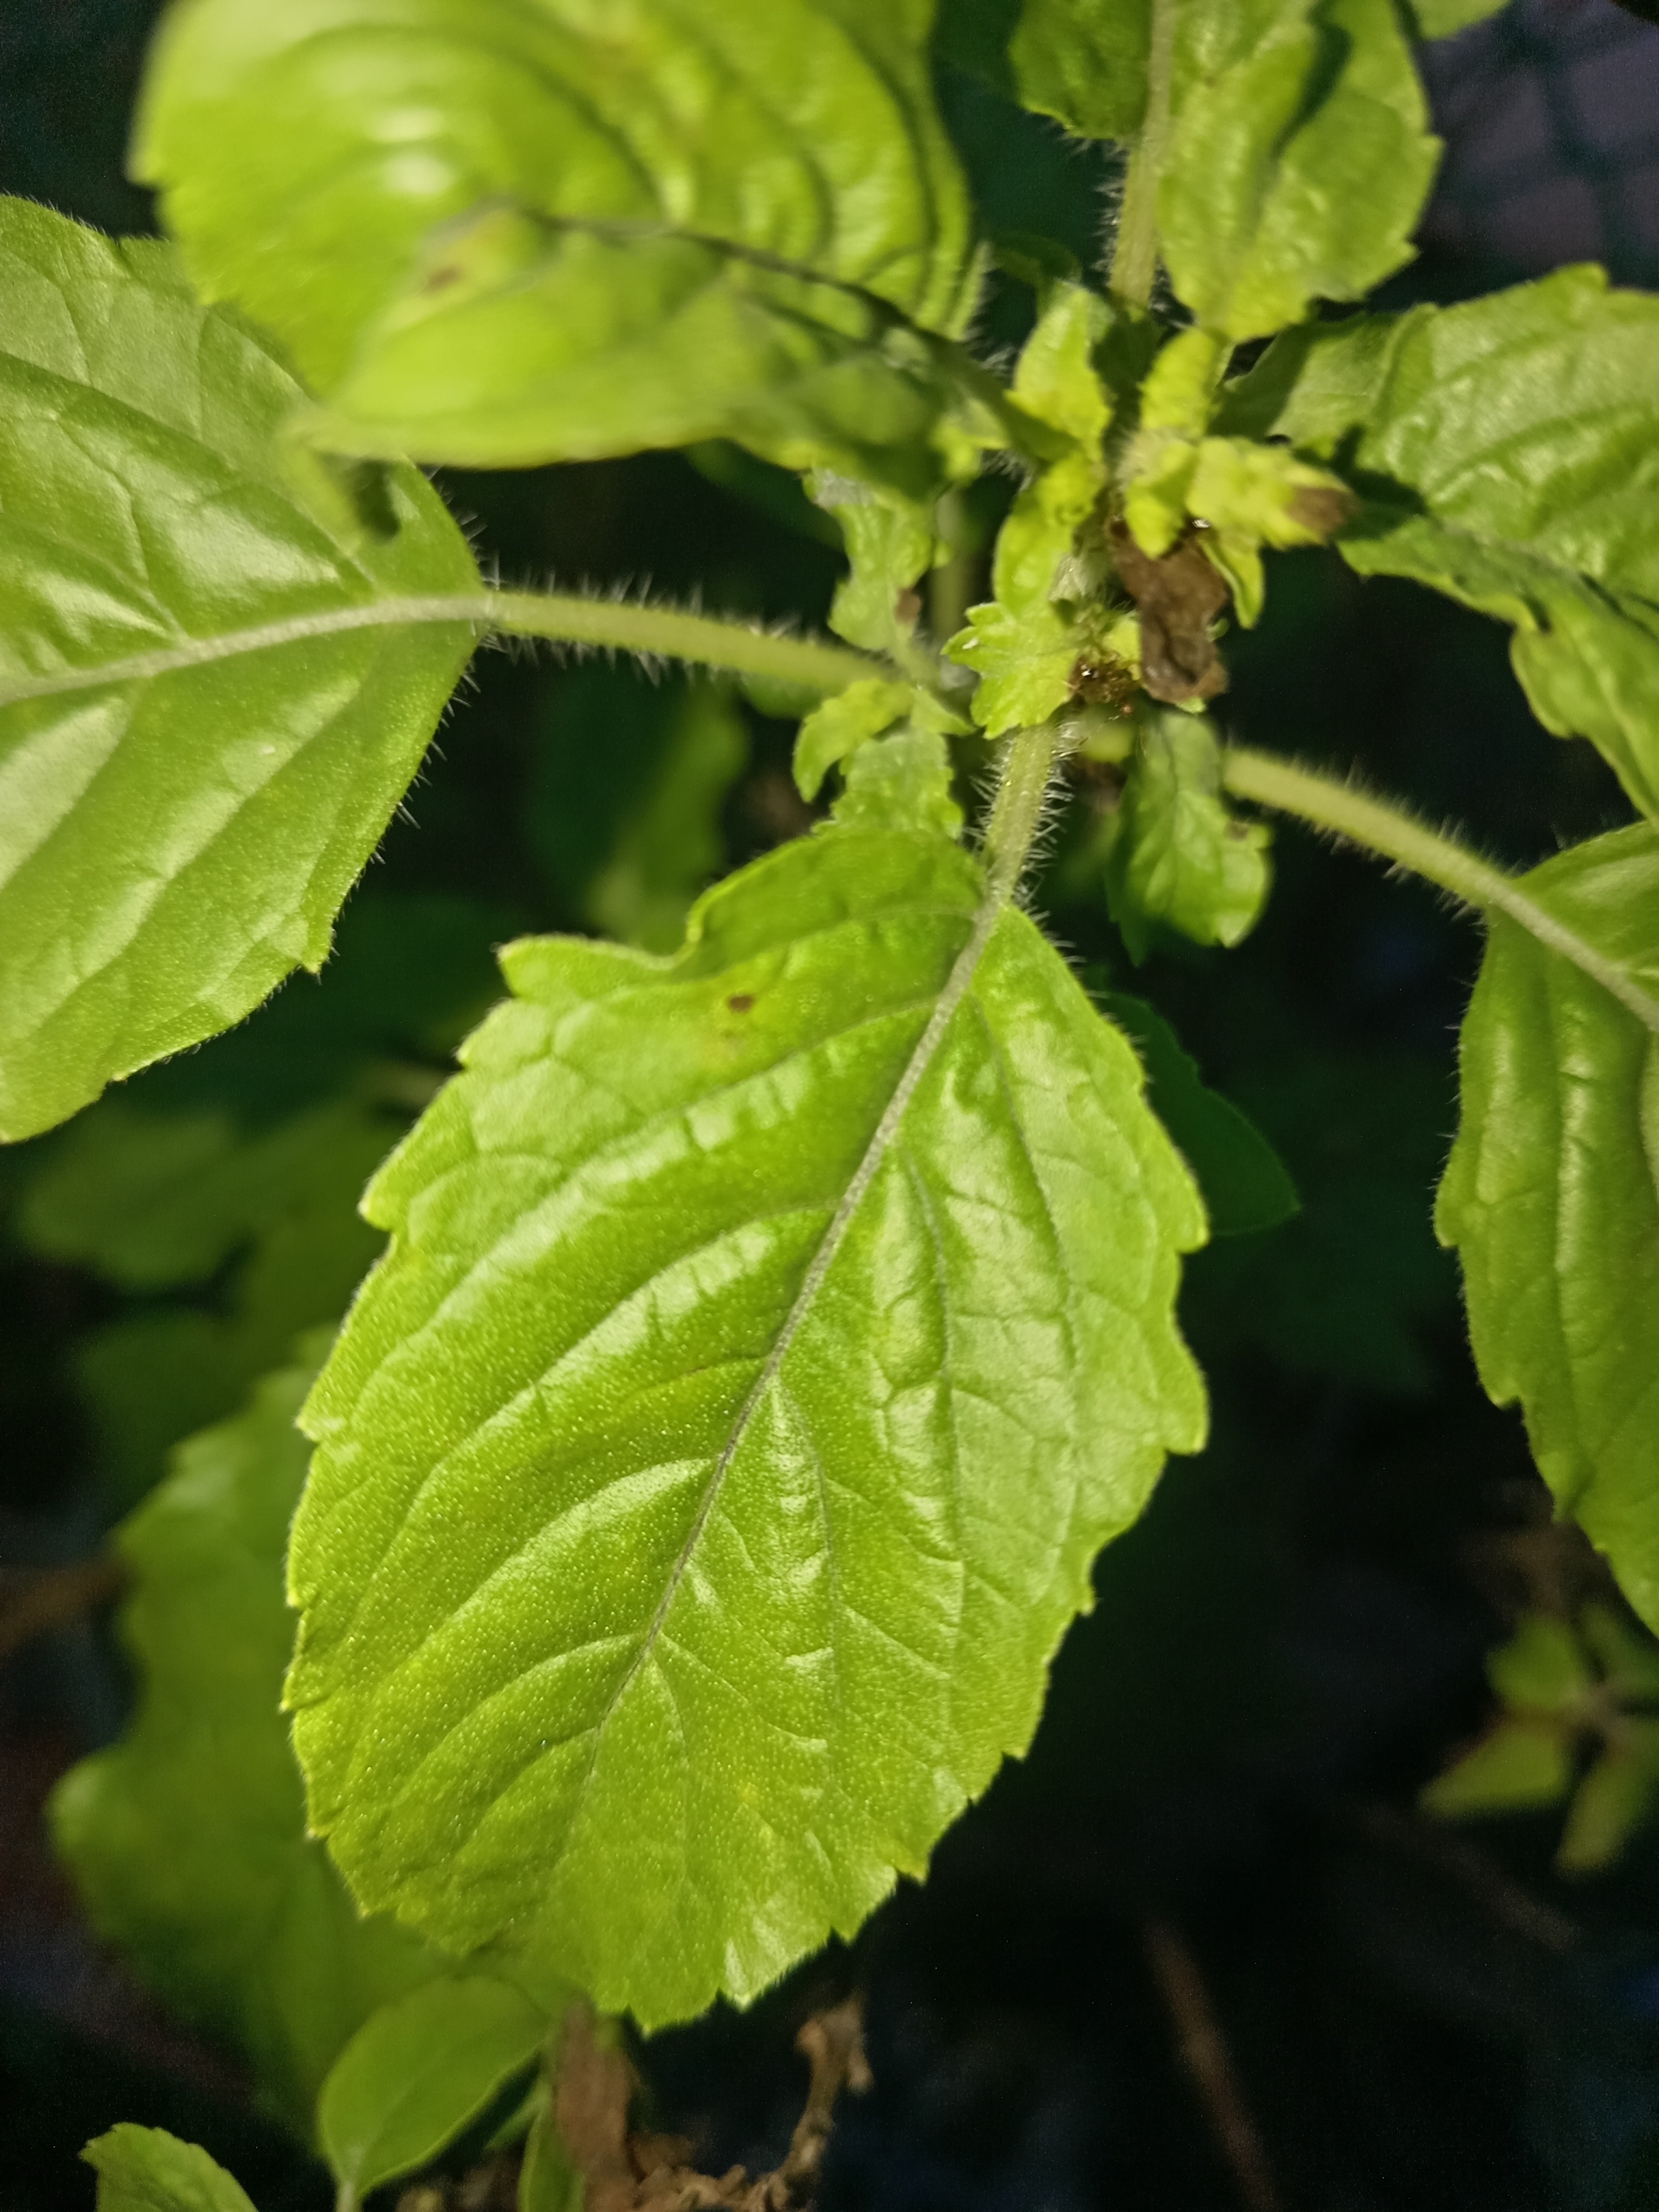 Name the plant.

tulshi
